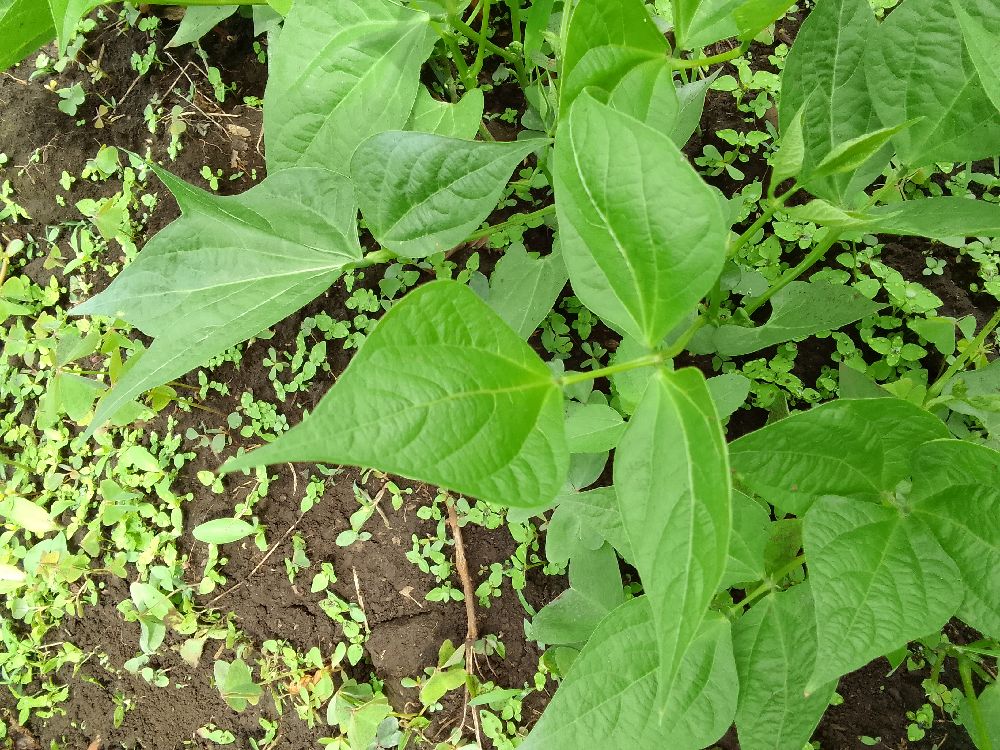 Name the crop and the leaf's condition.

common bean, healthy
